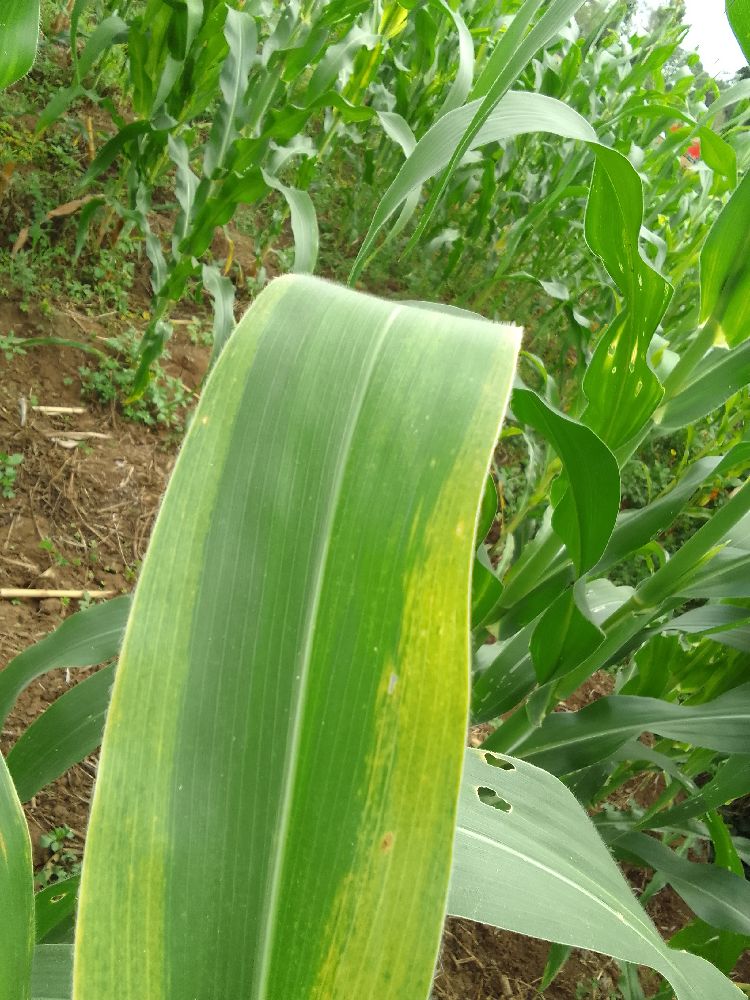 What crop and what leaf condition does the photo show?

maize, maize lethal necrosis
